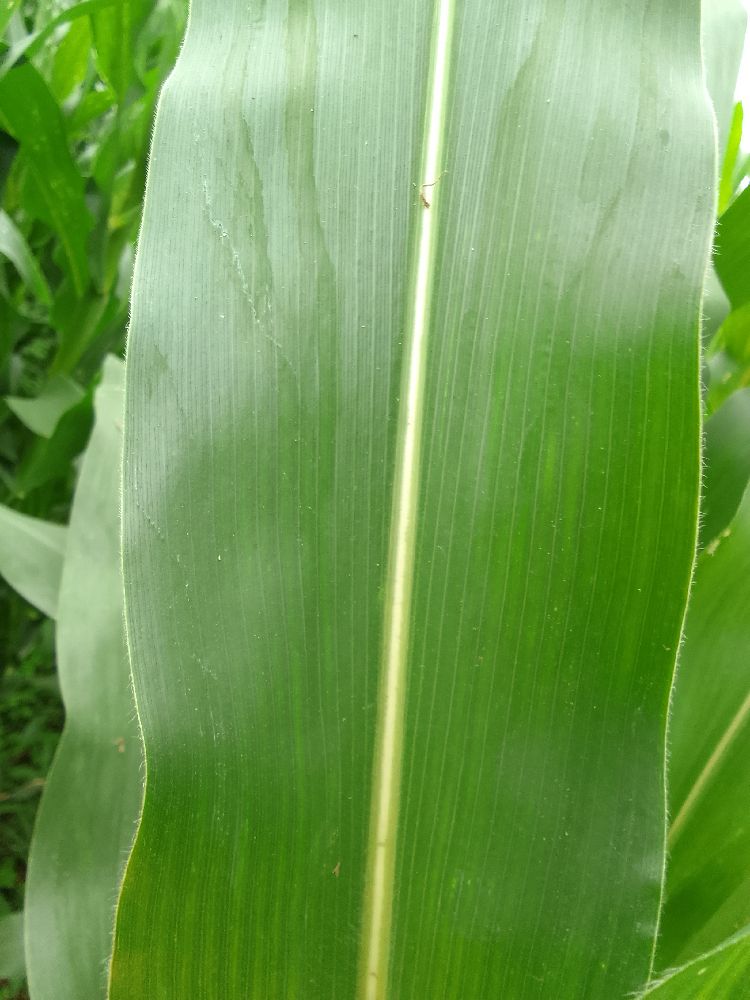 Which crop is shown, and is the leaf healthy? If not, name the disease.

maize, healthy
